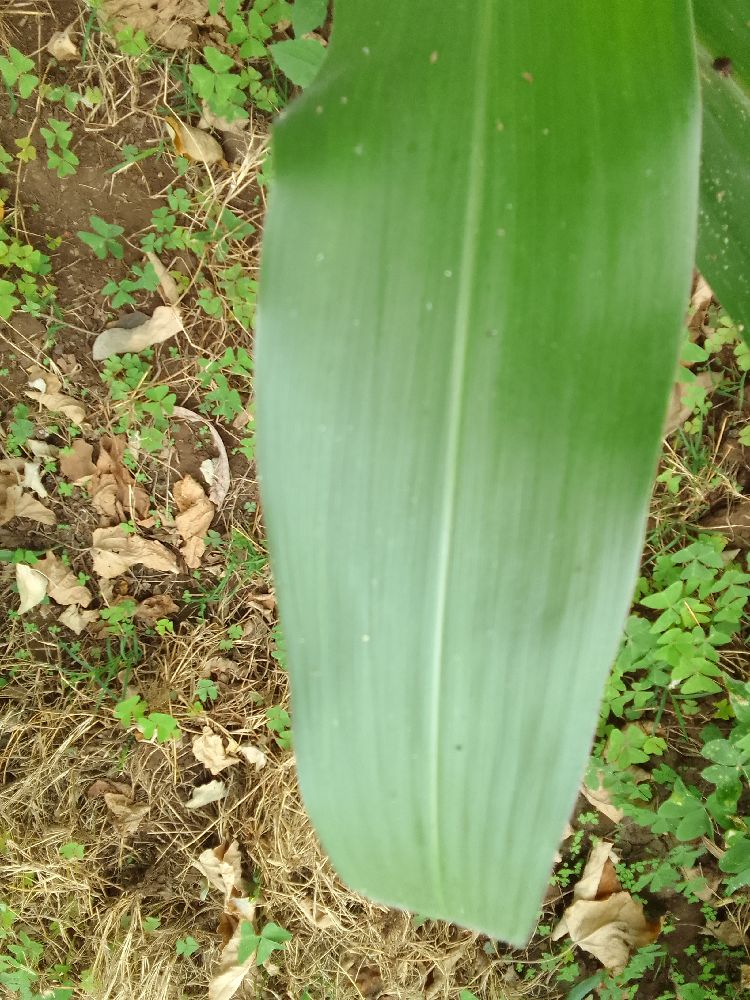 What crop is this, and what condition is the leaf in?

maize, healthy
